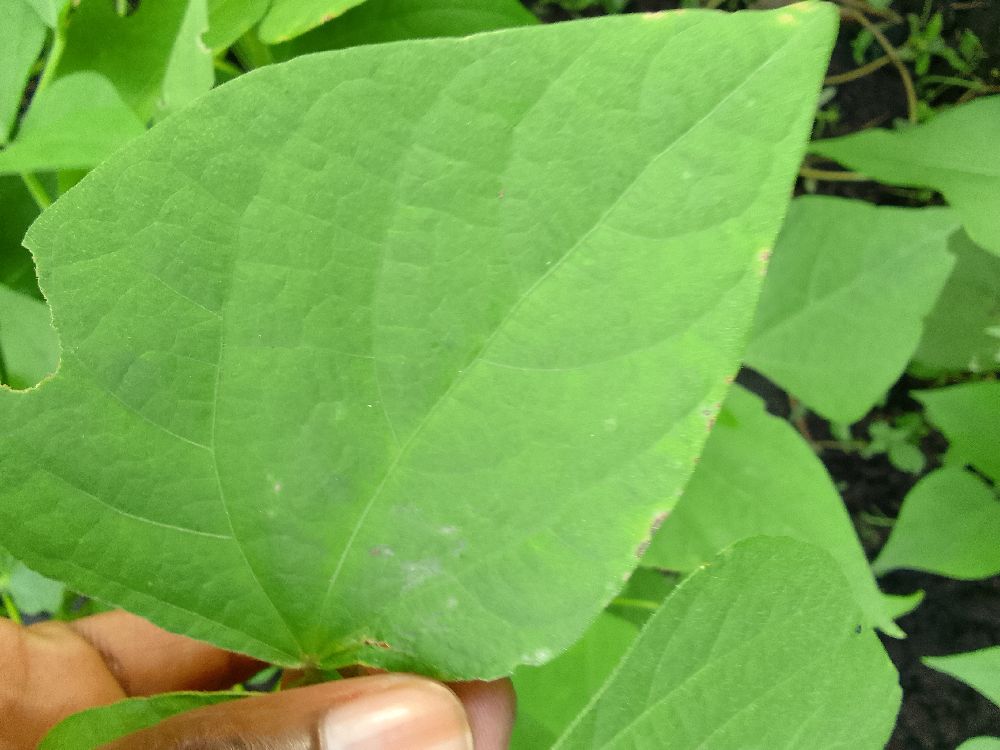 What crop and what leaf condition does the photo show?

common bean, healthy
